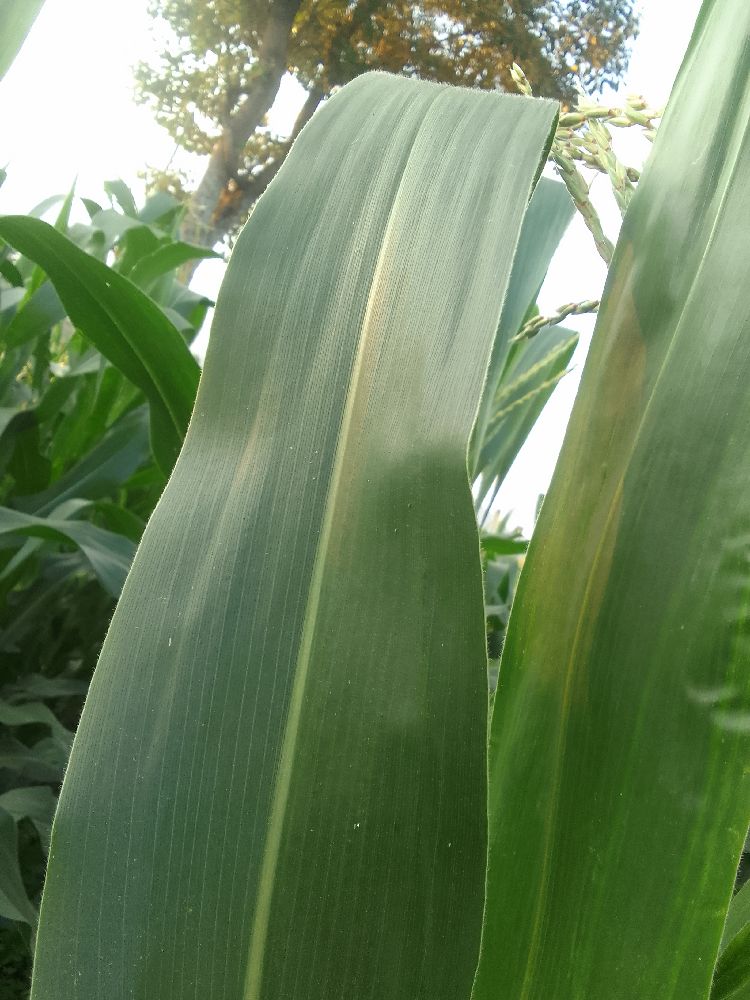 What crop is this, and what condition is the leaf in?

maize, healthy
